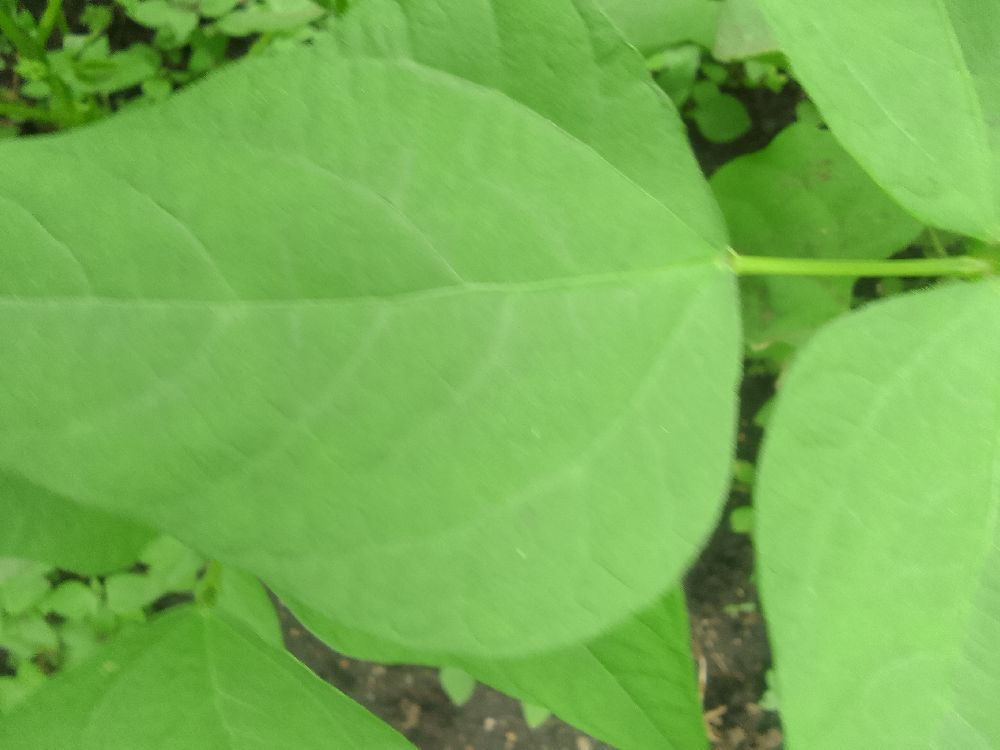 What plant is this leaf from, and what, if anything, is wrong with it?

common bean, healthy
